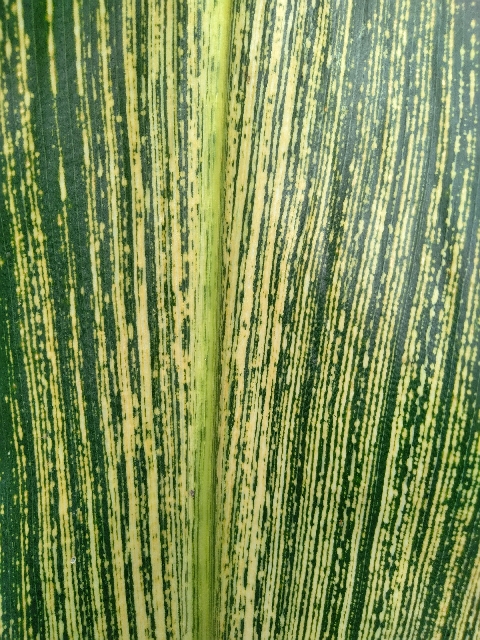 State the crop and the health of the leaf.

maize, maize streak virus
